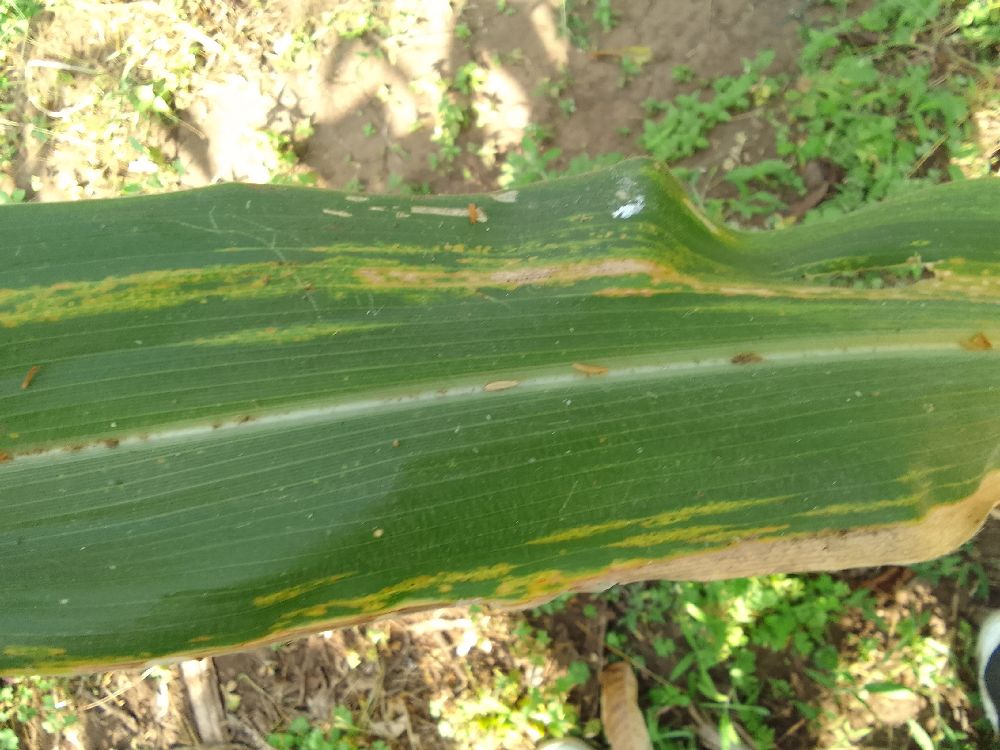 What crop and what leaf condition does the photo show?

maize, maize lethal necrosis
